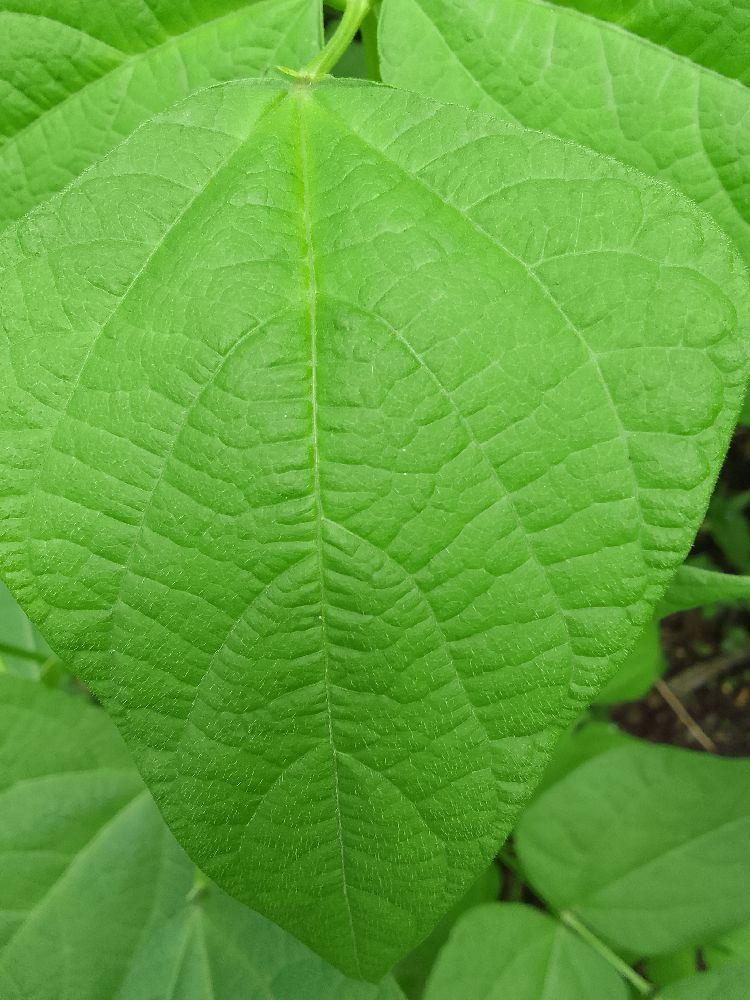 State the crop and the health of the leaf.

common bean, healthy
